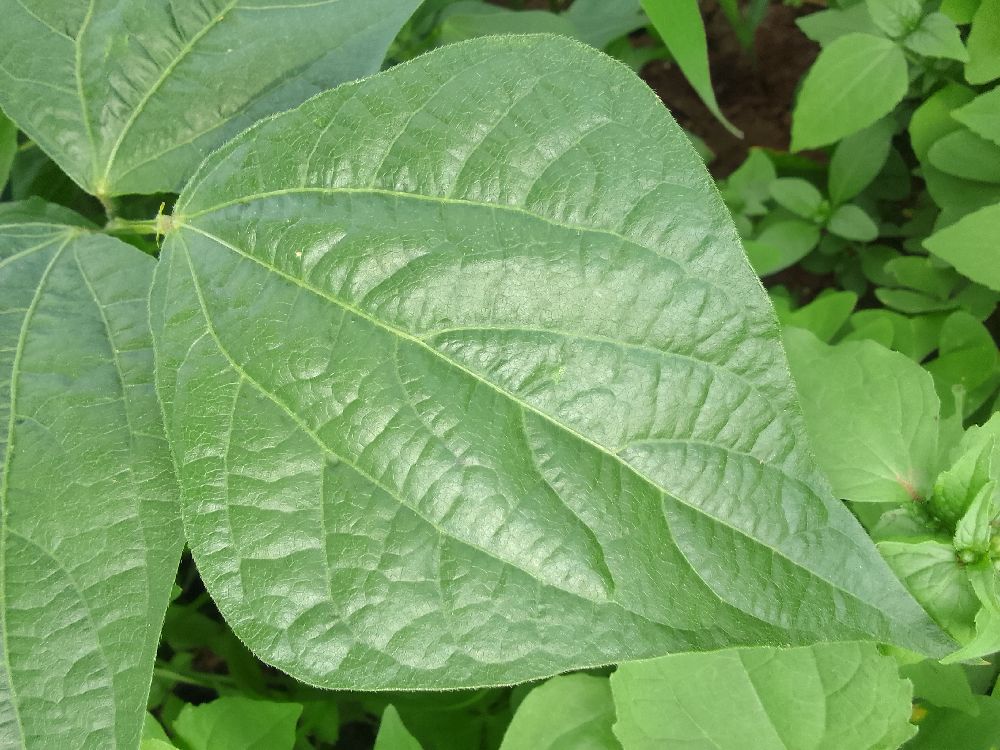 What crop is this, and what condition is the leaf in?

common bean, healthy
